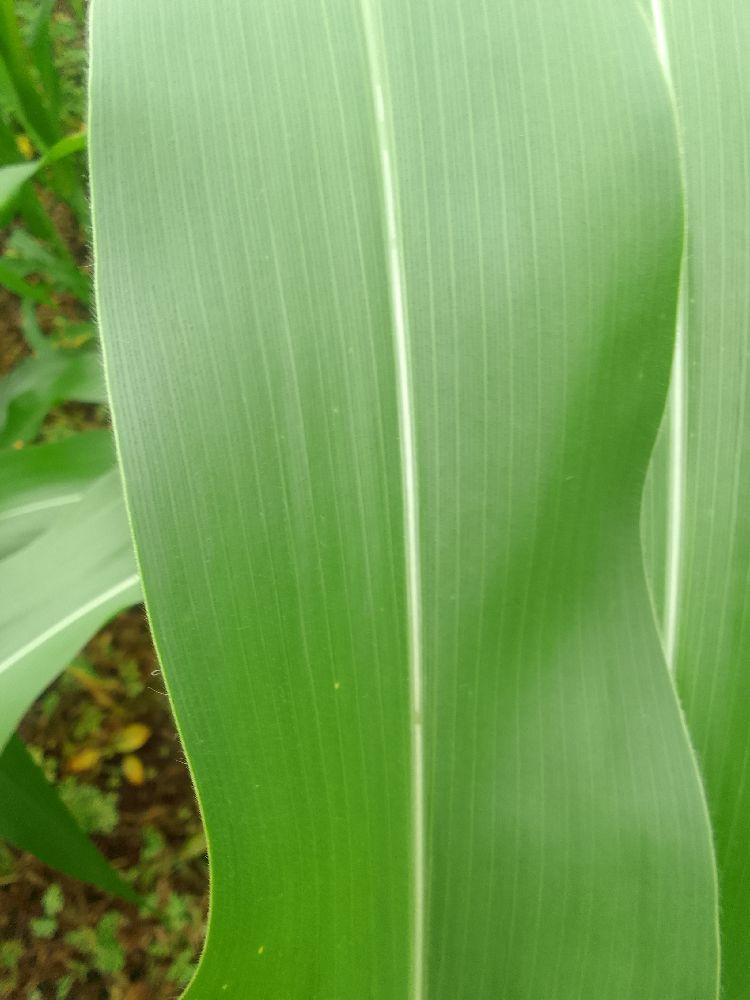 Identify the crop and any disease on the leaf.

maize, healthy
